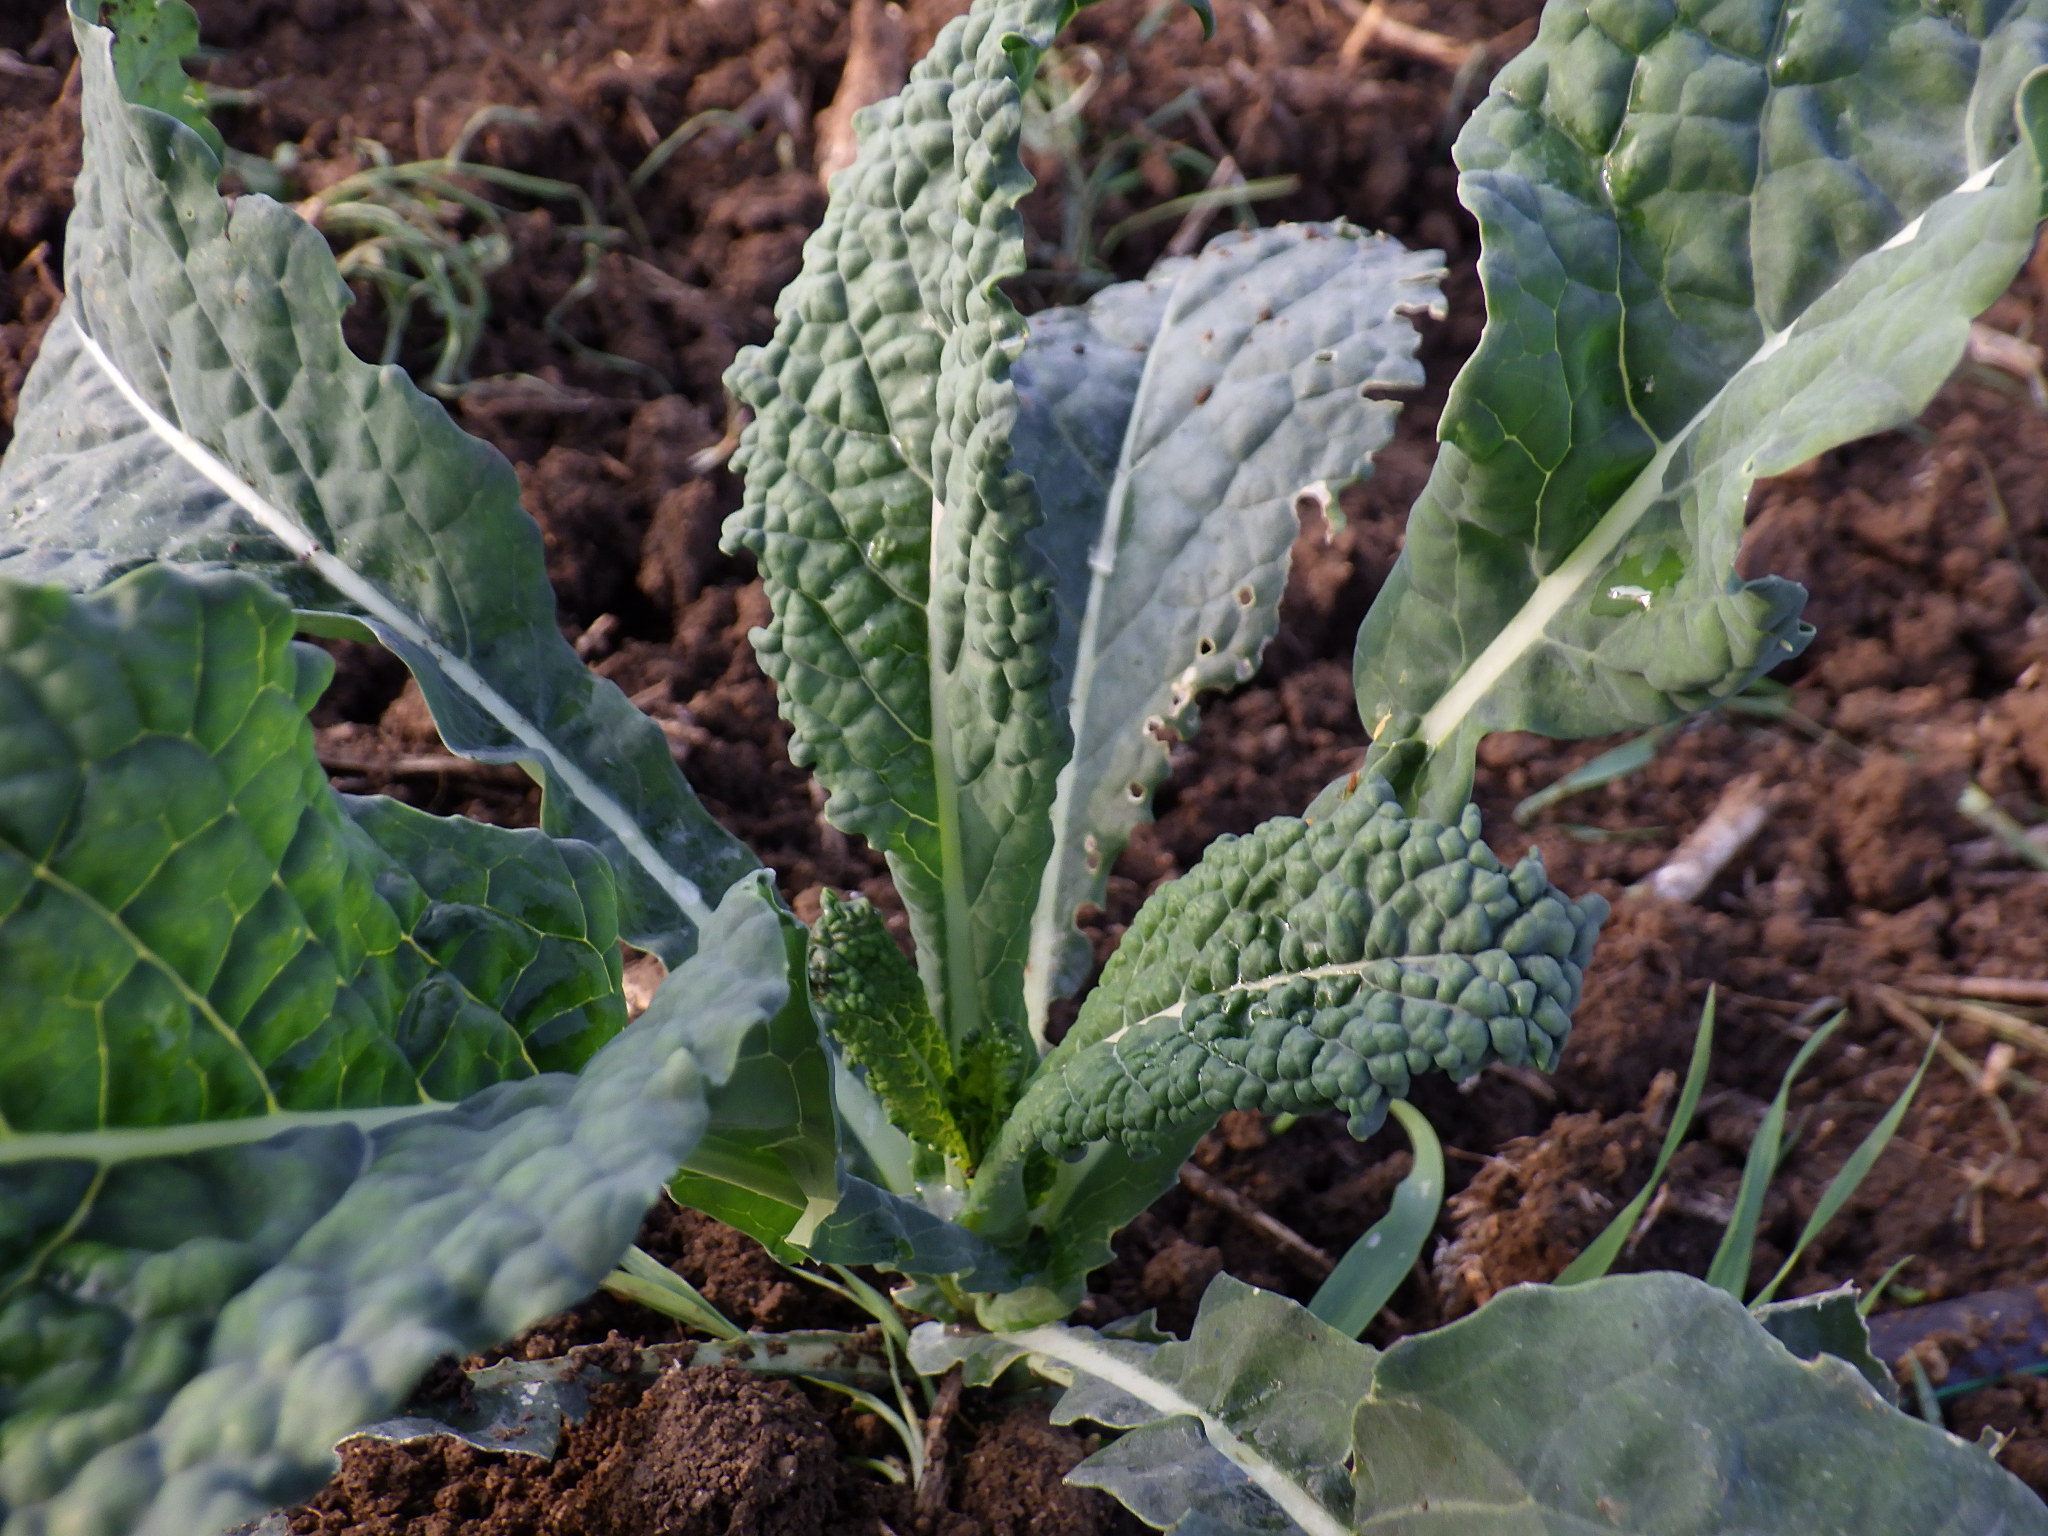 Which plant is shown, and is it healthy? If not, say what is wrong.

kale, phytophagous
